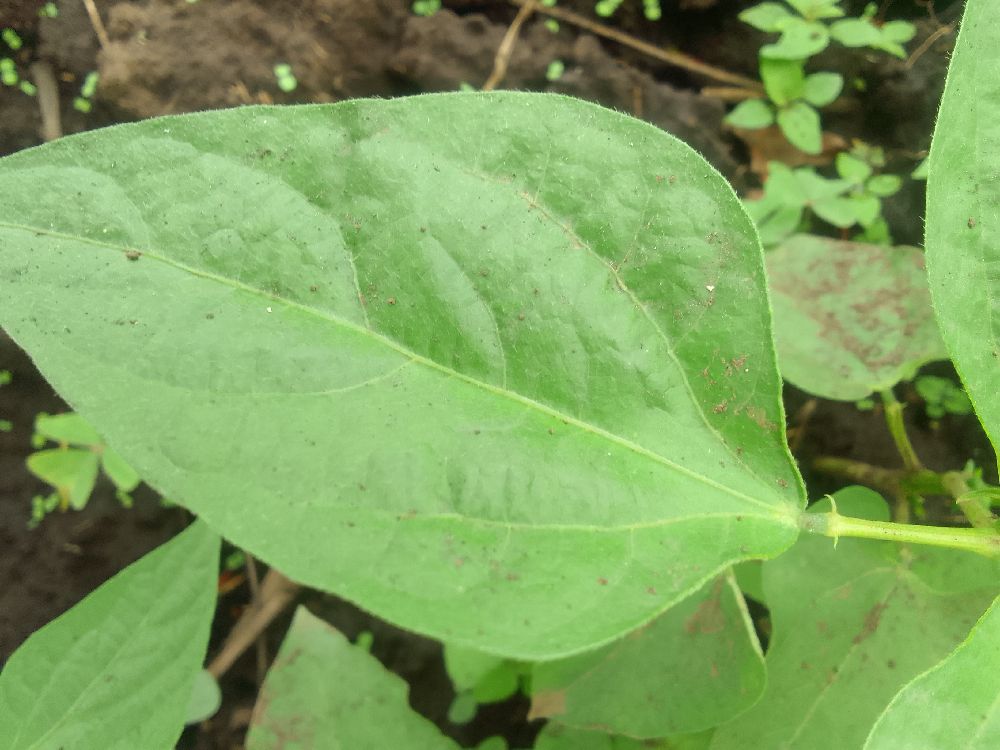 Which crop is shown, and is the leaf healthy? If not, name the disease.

common bean, healthy
